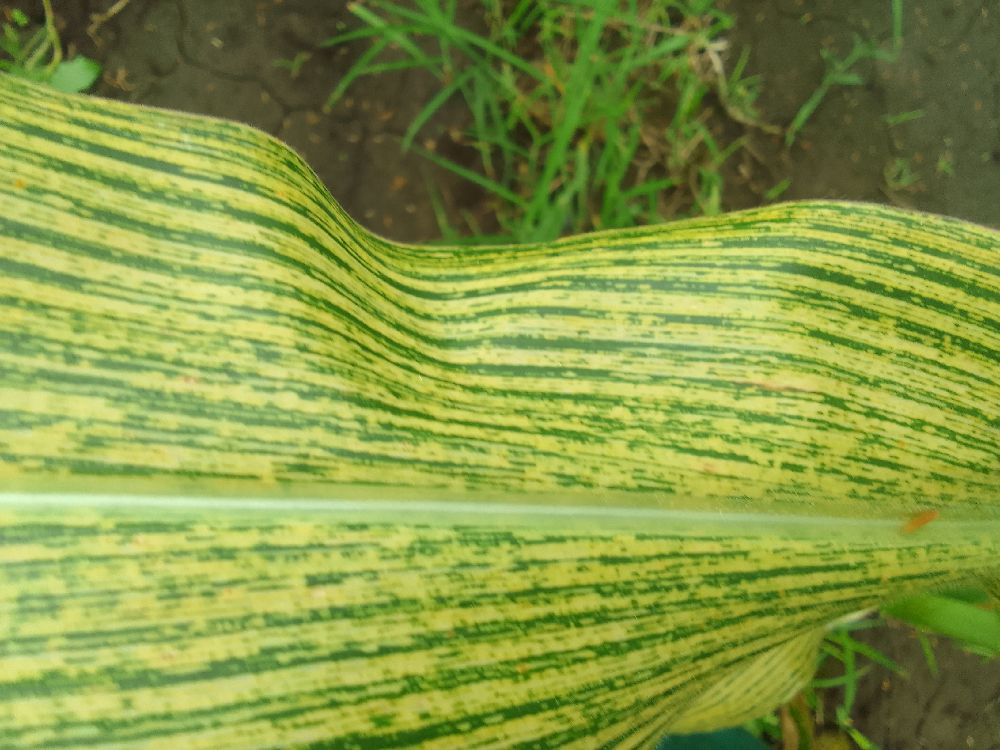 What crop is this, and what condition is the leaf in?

maize, maize streak virus
